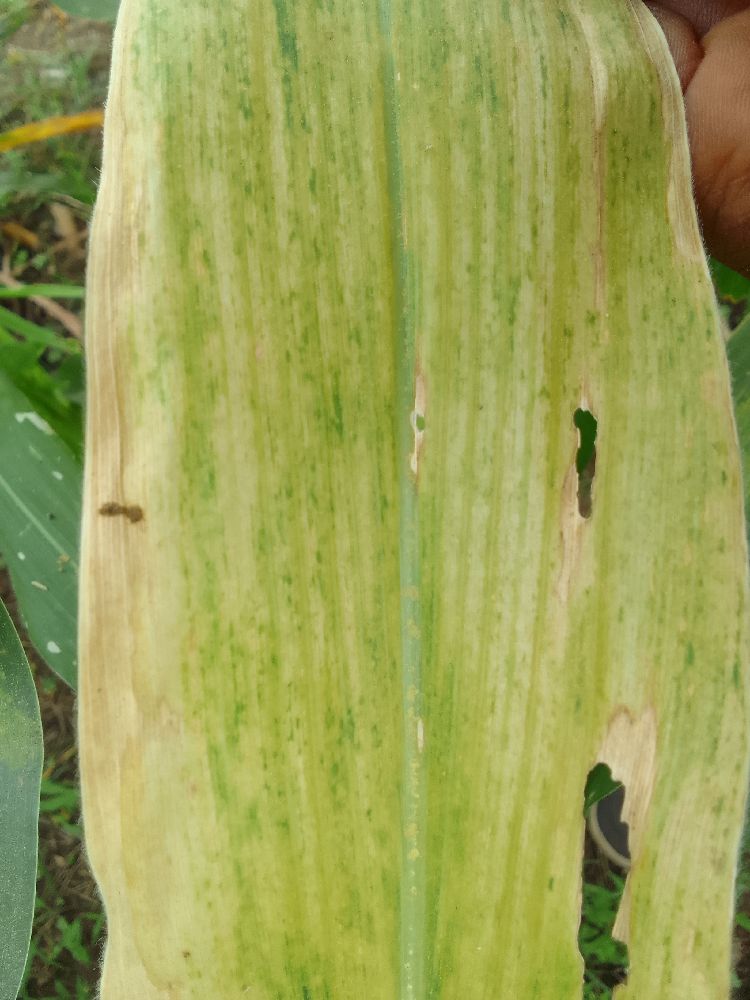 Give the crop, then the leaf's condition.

maize, maize lethal necrosis
